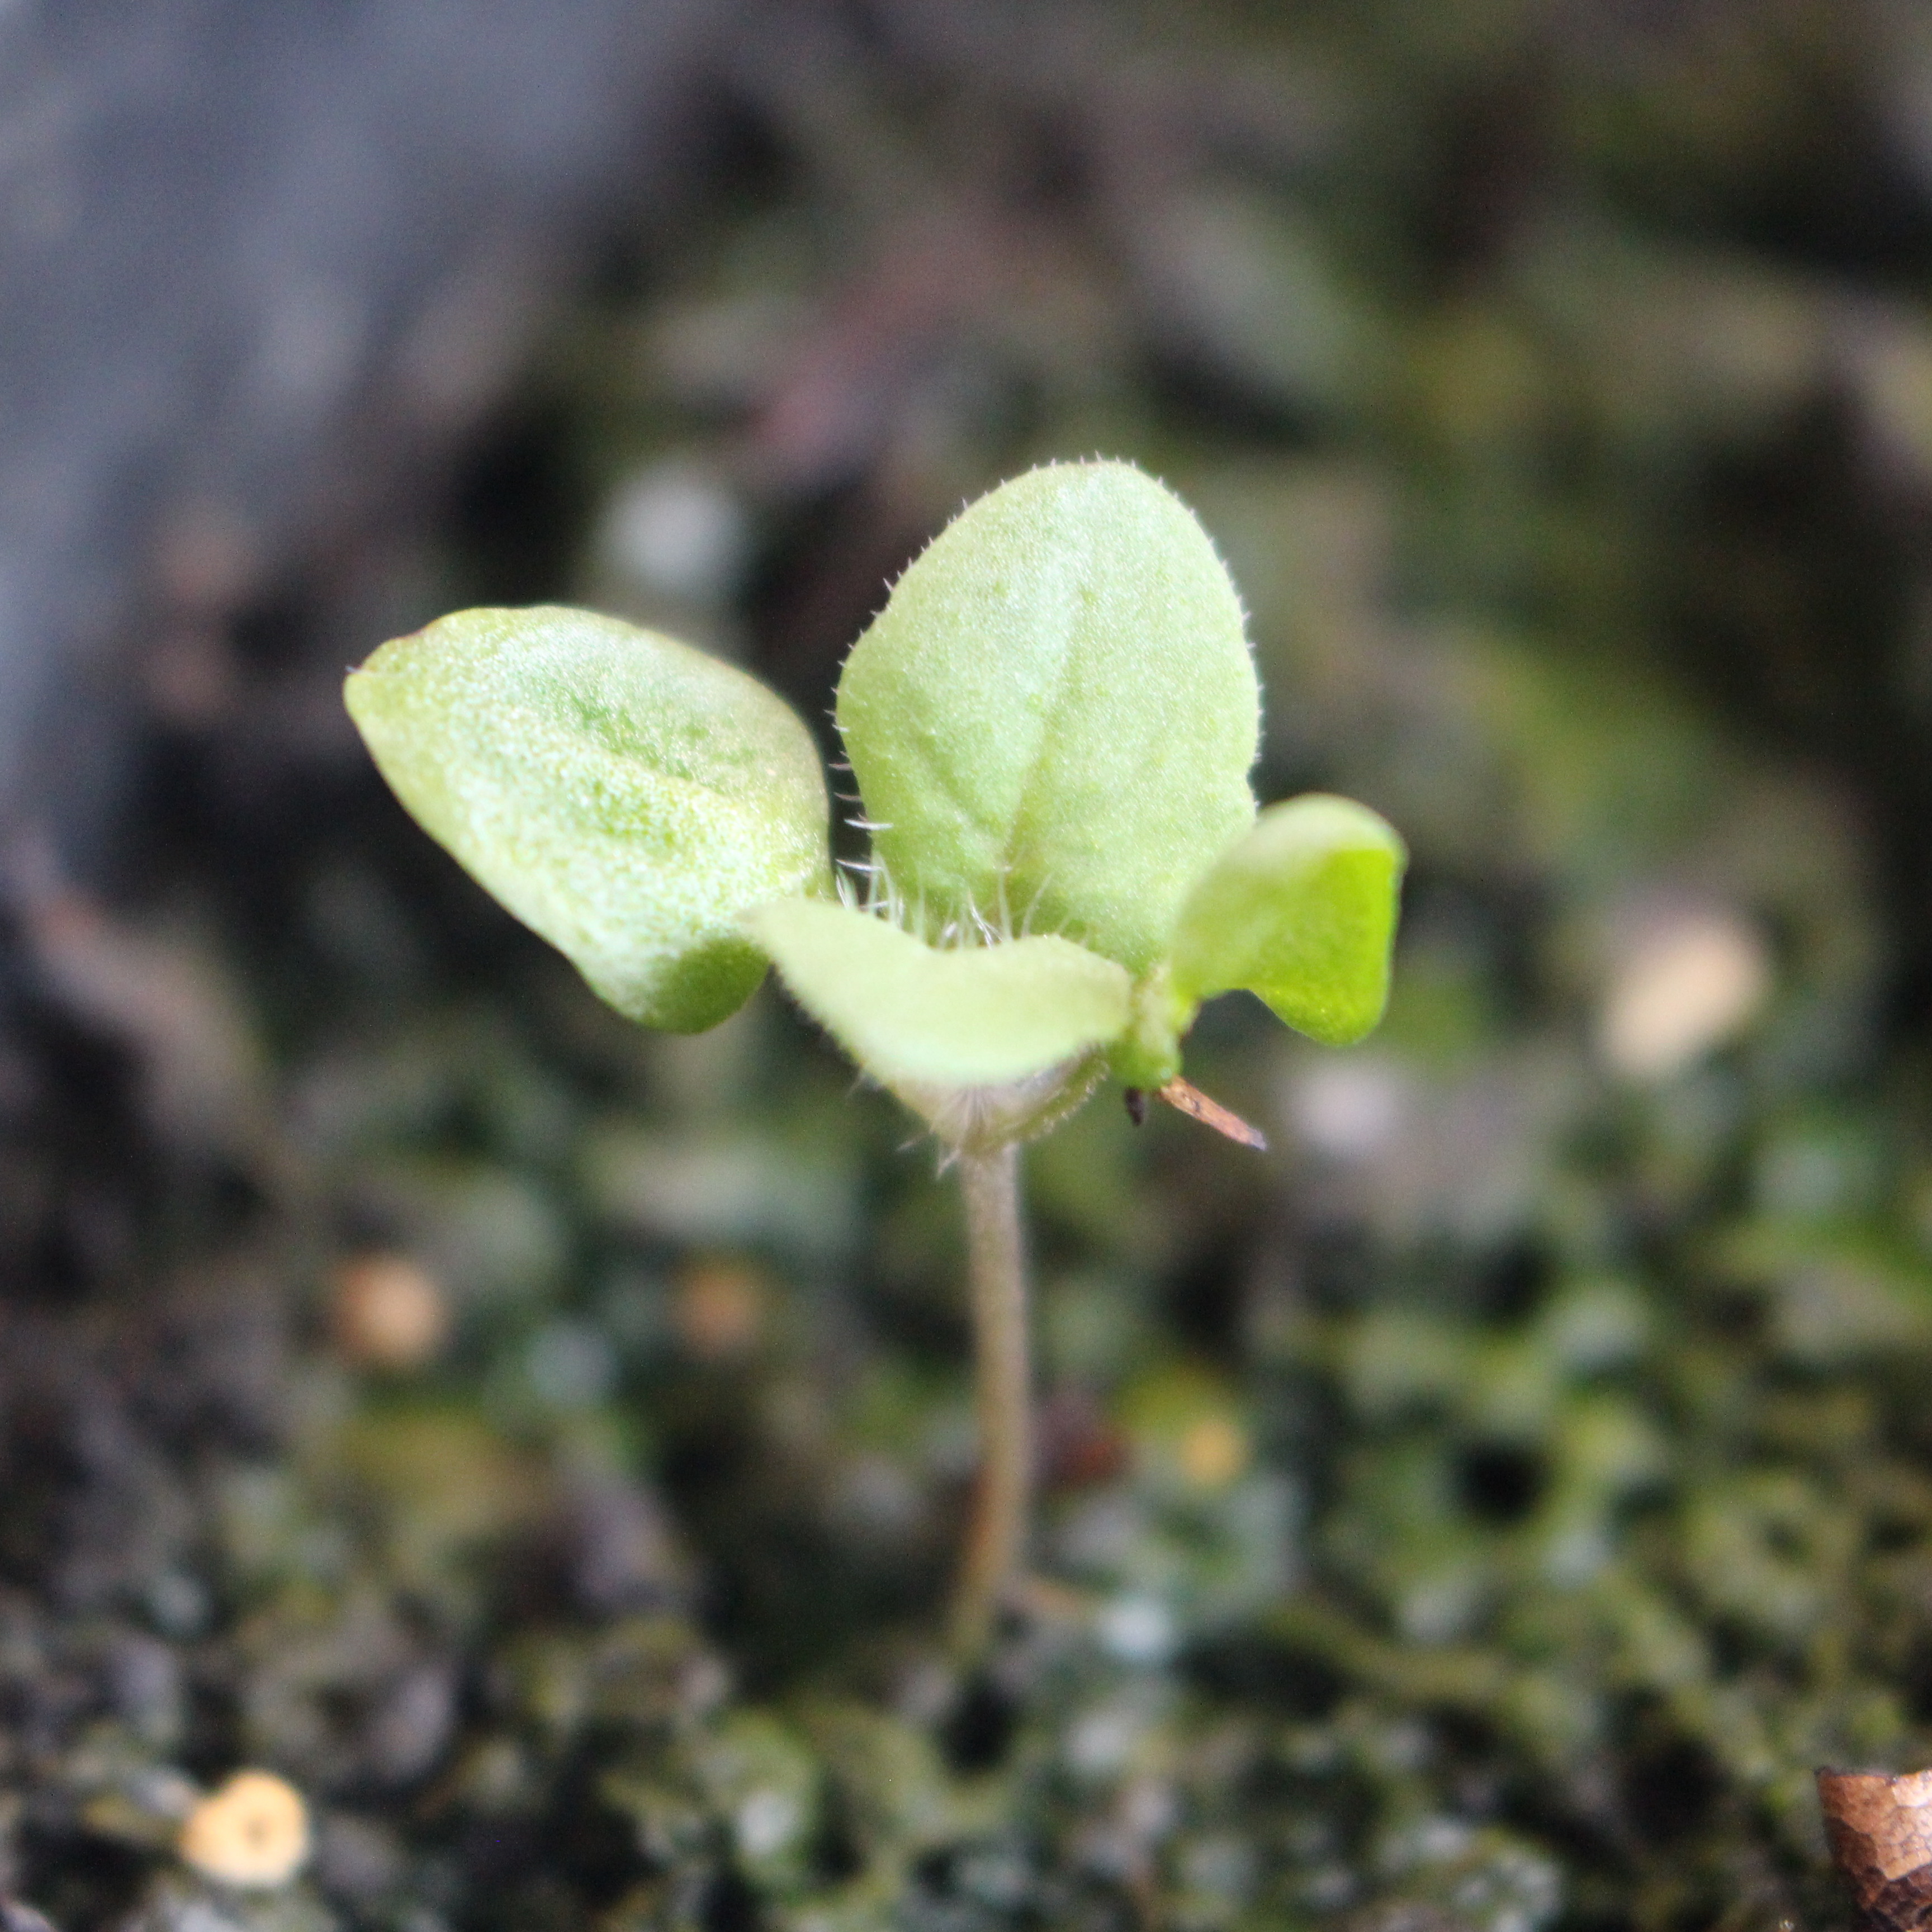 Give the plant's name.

Veronica persica
